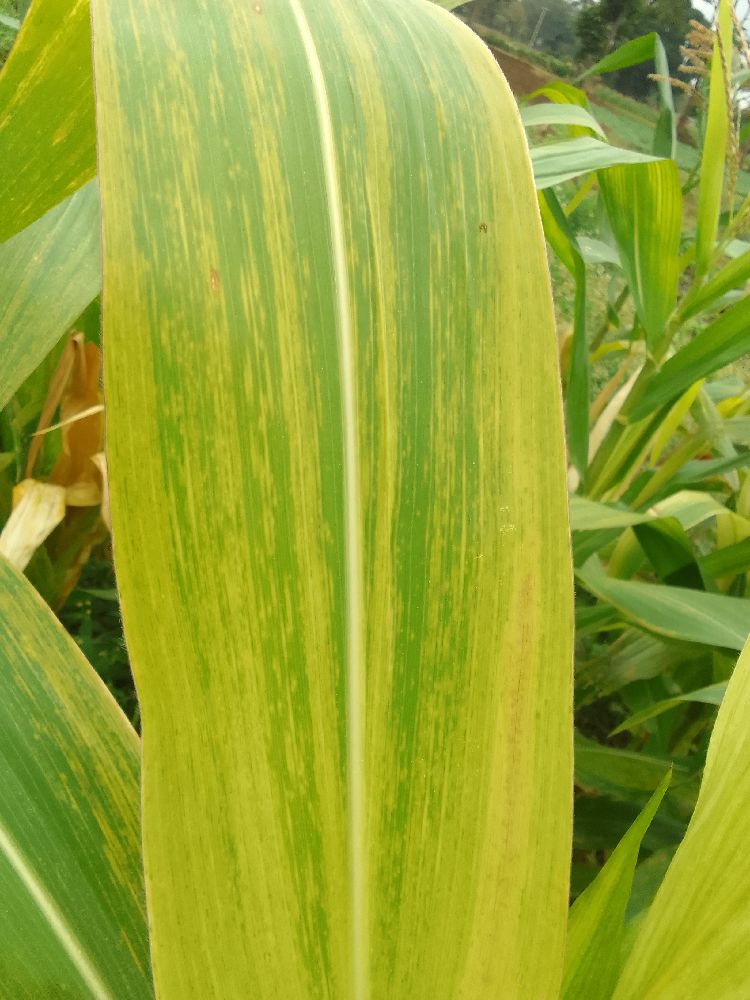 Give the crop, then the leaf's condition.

maize, maize lethal necrosis
